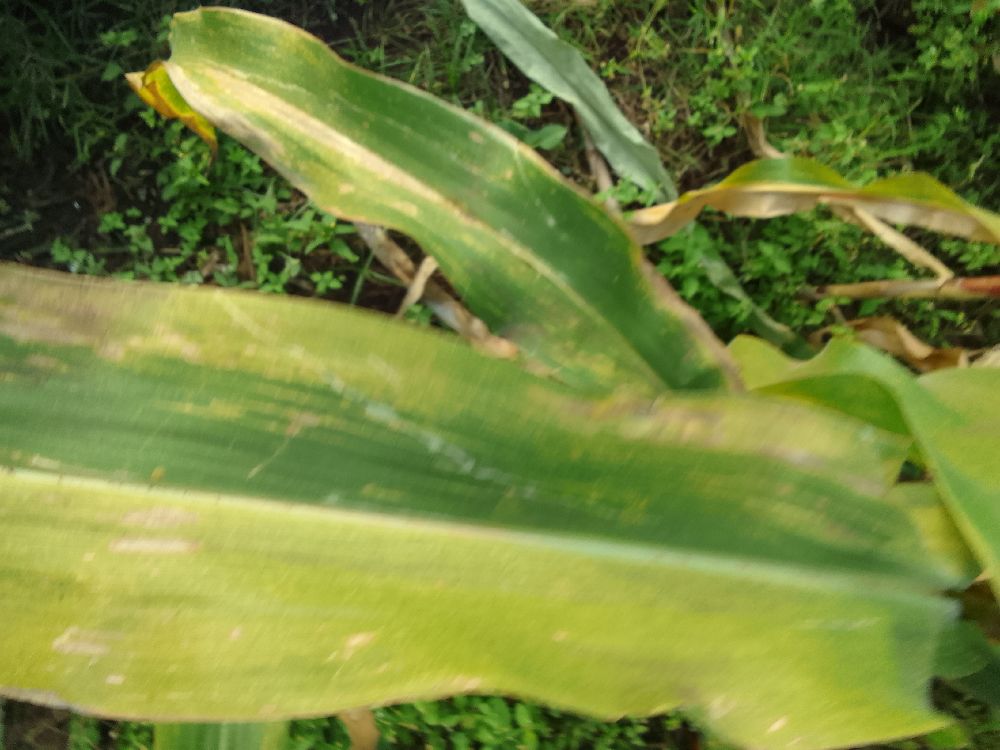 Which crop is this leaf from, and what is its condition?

maize, maize lethal necrosis
